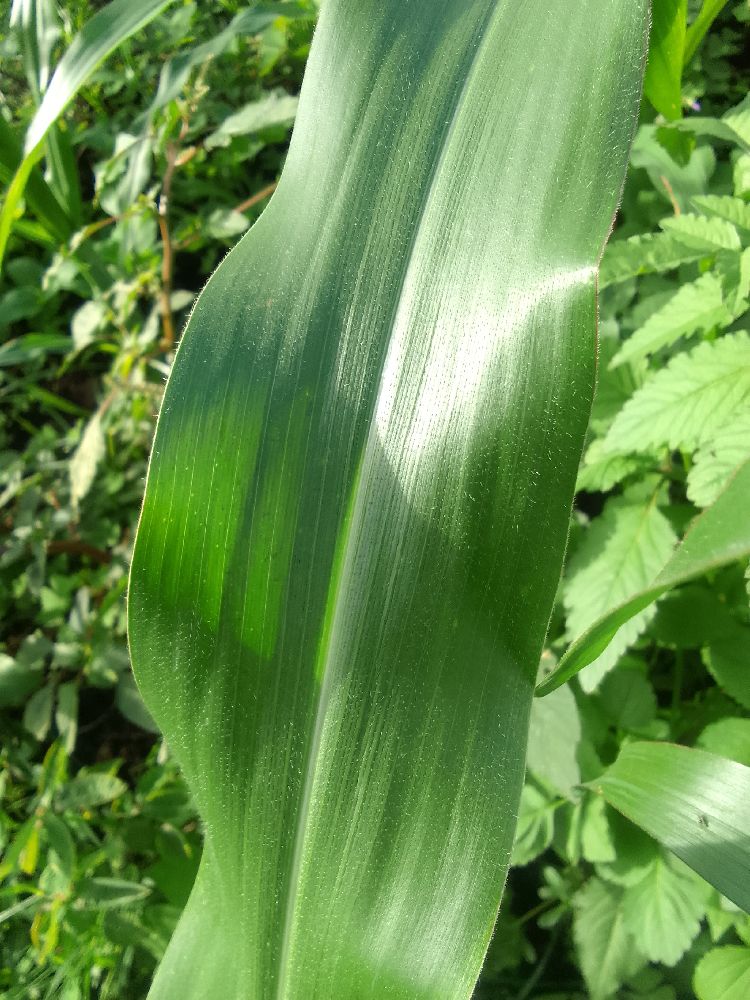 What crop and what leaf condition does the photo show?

maize, healthy
